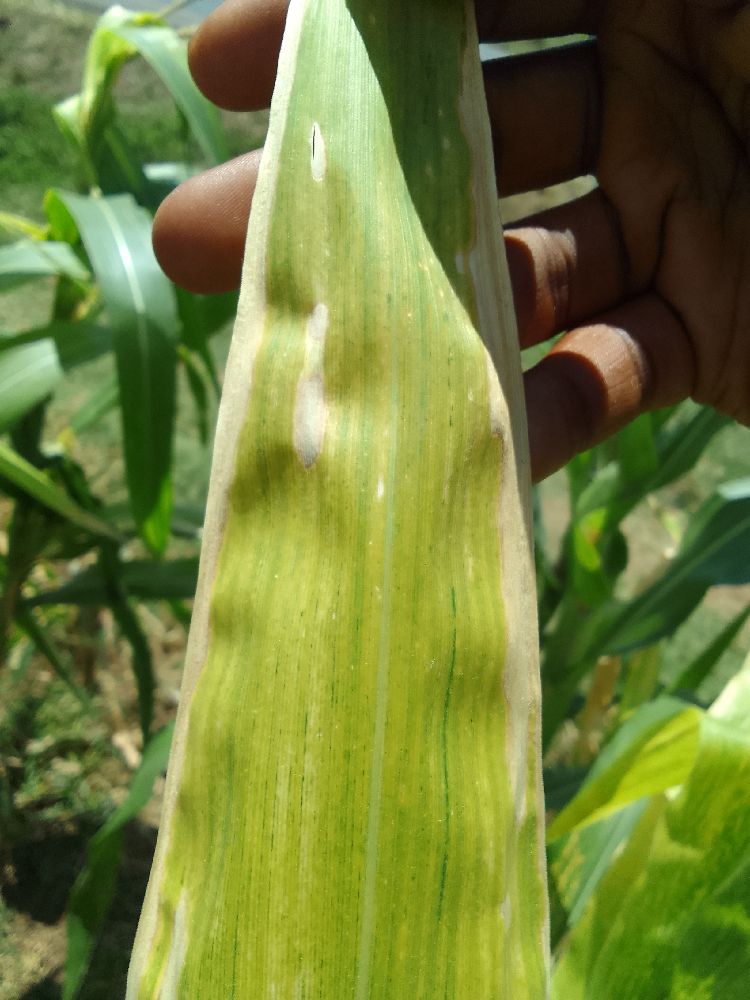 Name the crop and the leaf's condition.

maize, maize lethal necrosis
